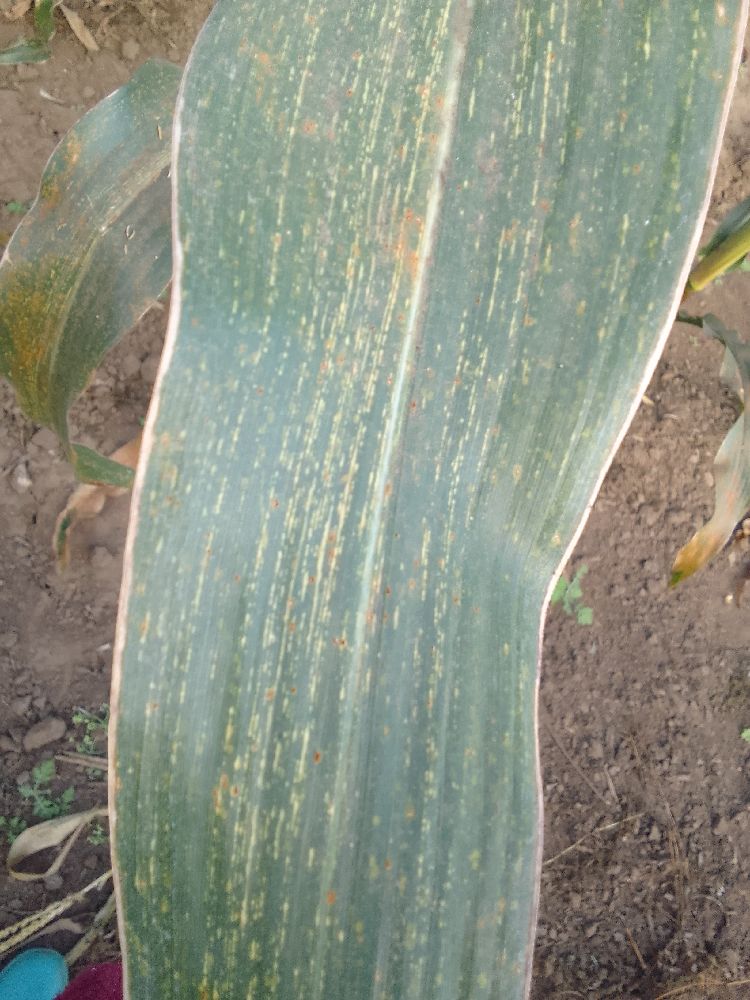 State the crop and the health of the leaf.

maize, maize streak virus
